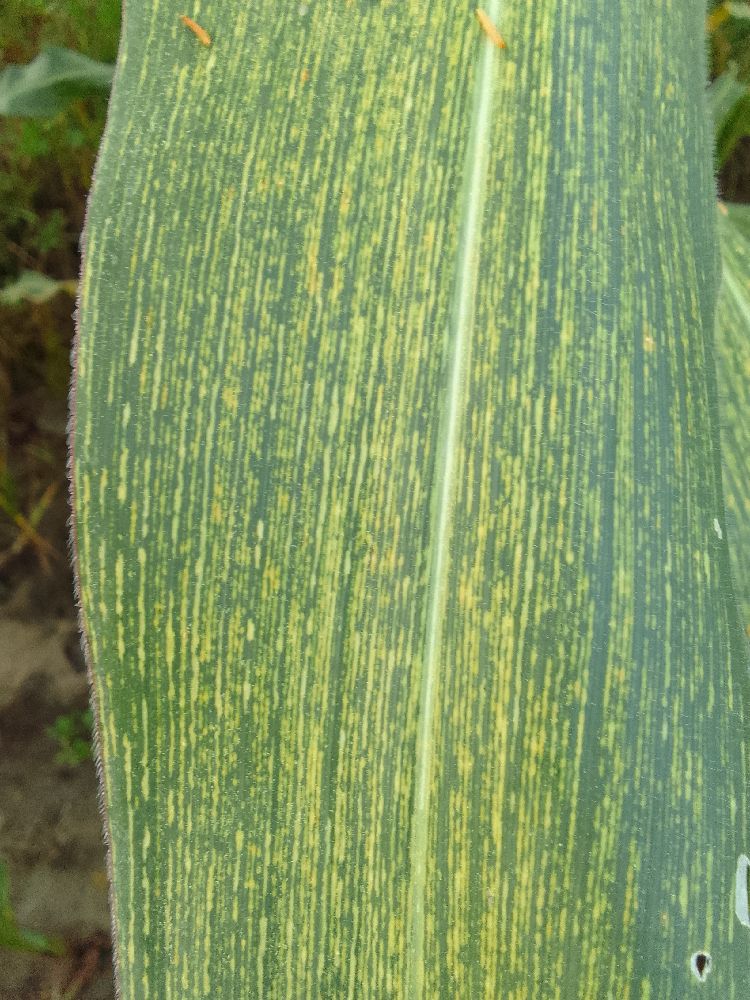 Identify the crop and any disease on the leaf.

maize, maize streak virus
